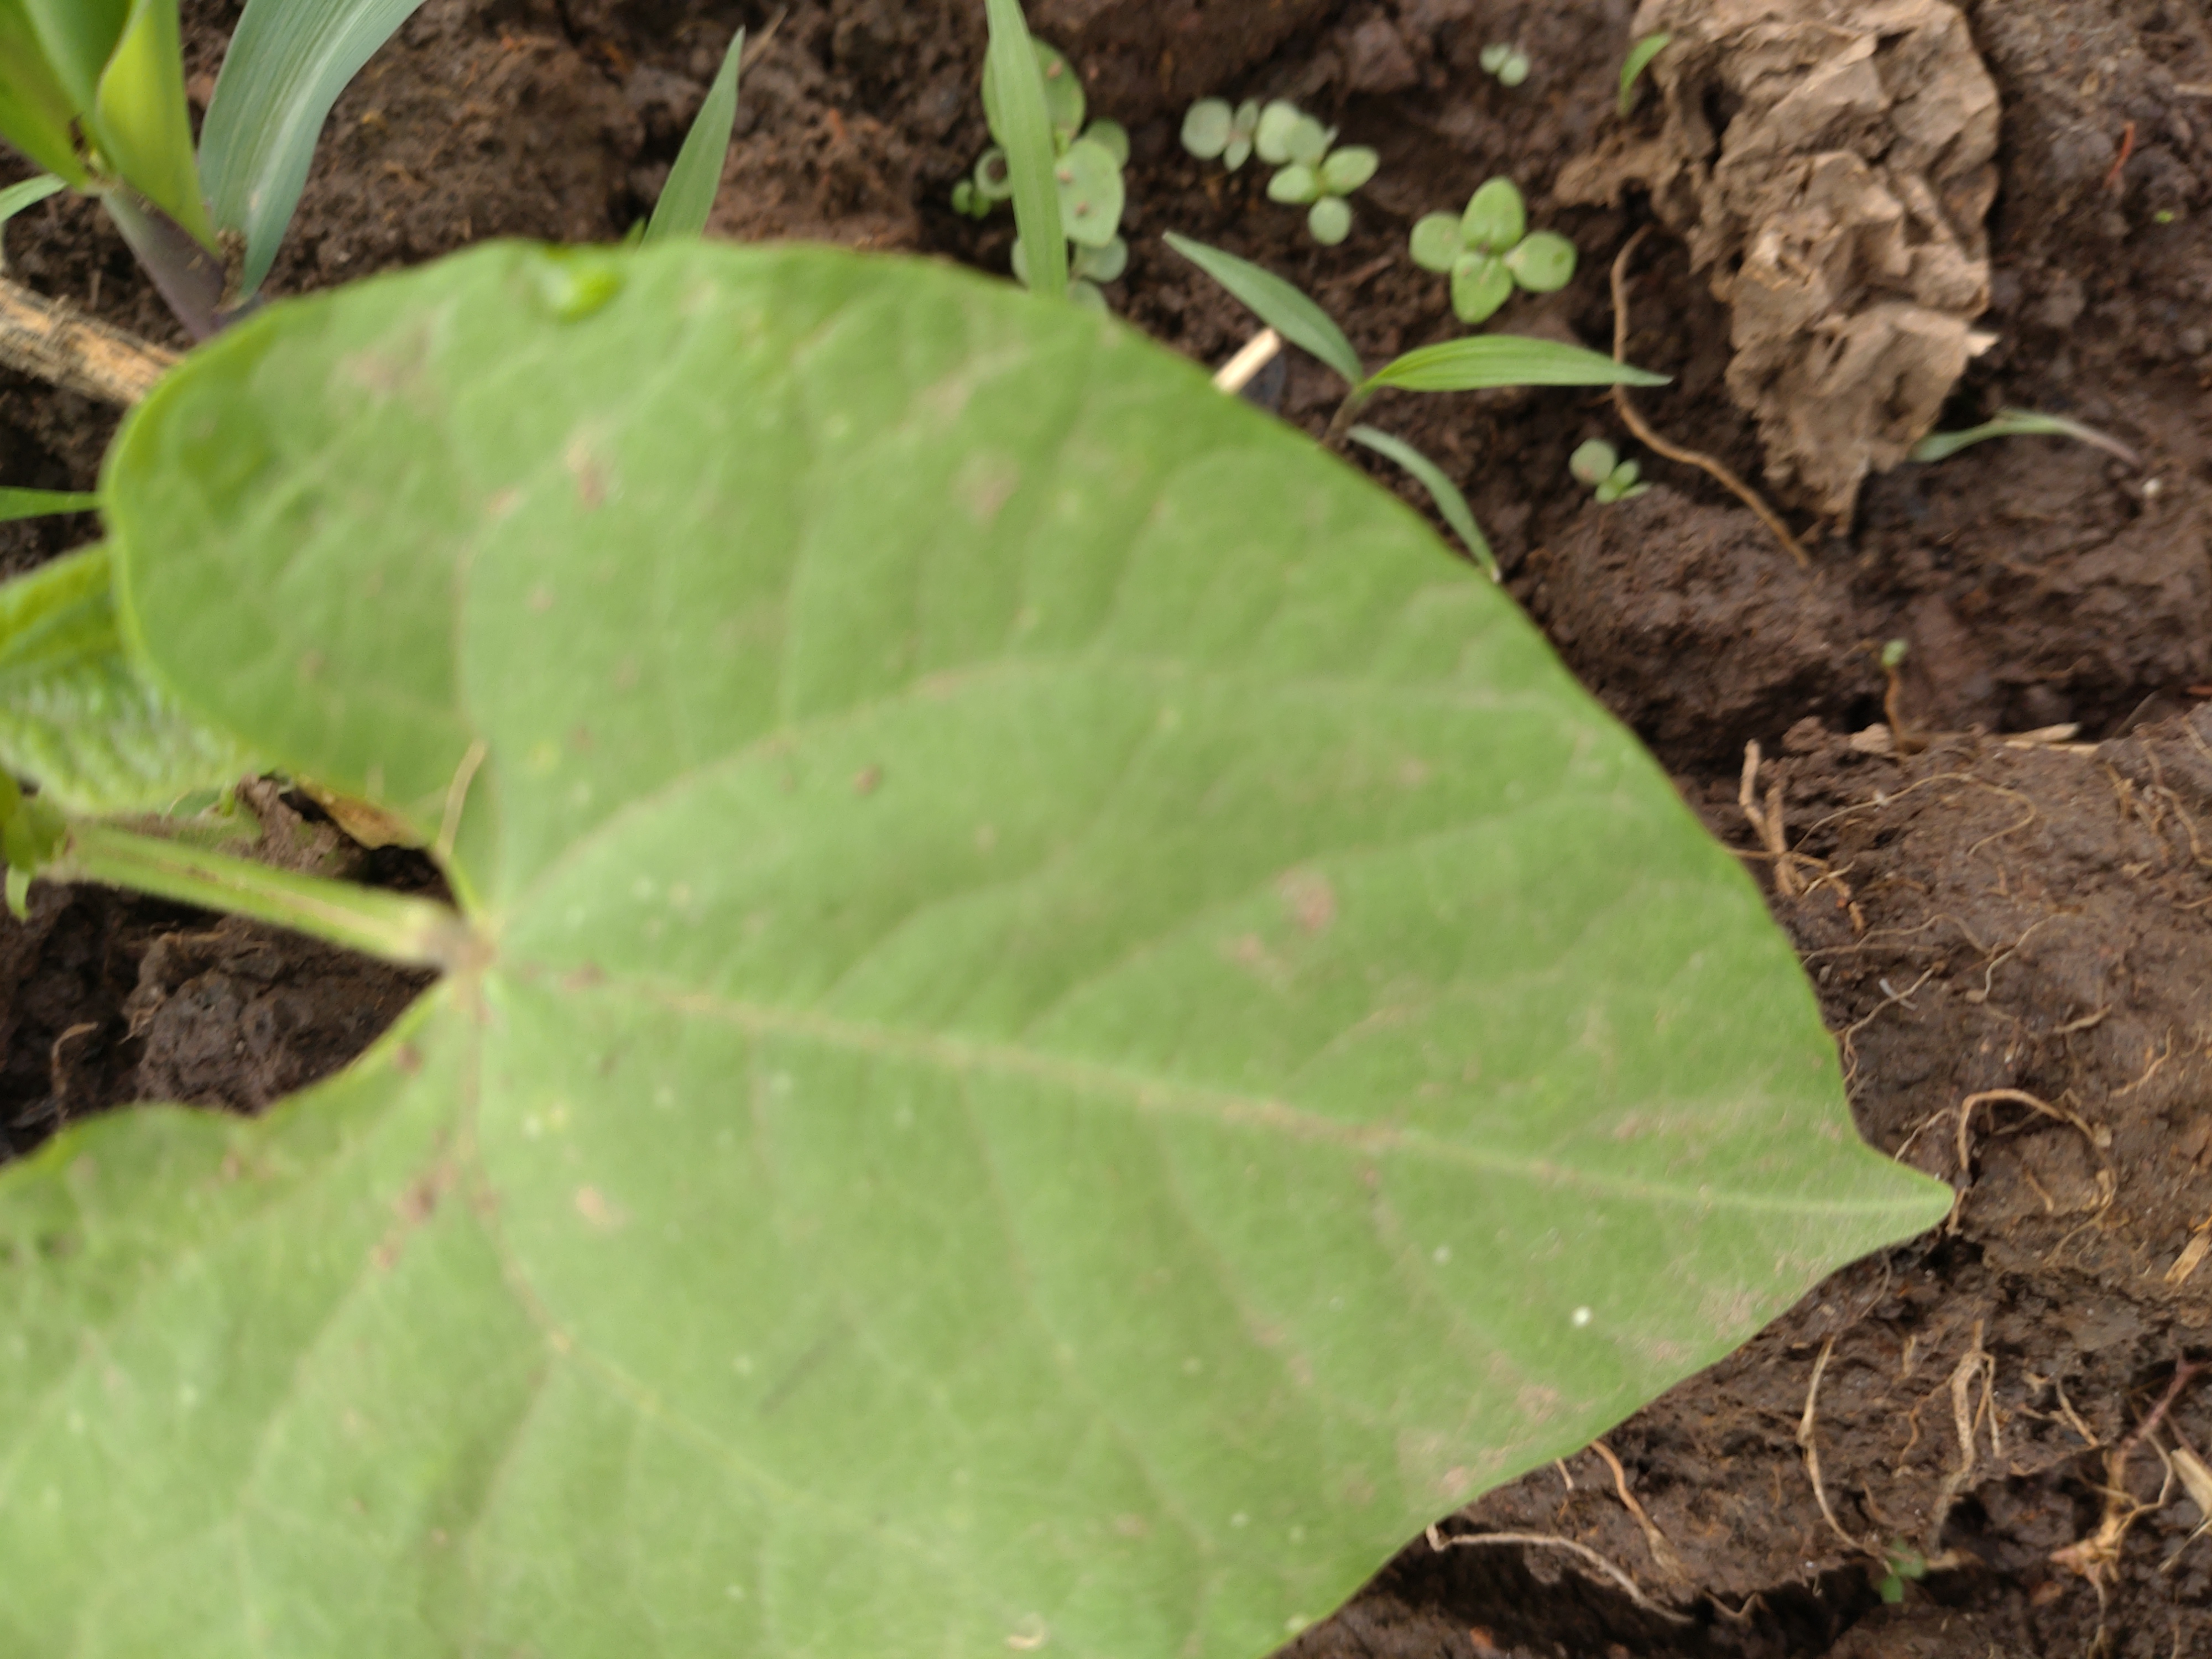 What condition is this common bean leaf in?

healthy
